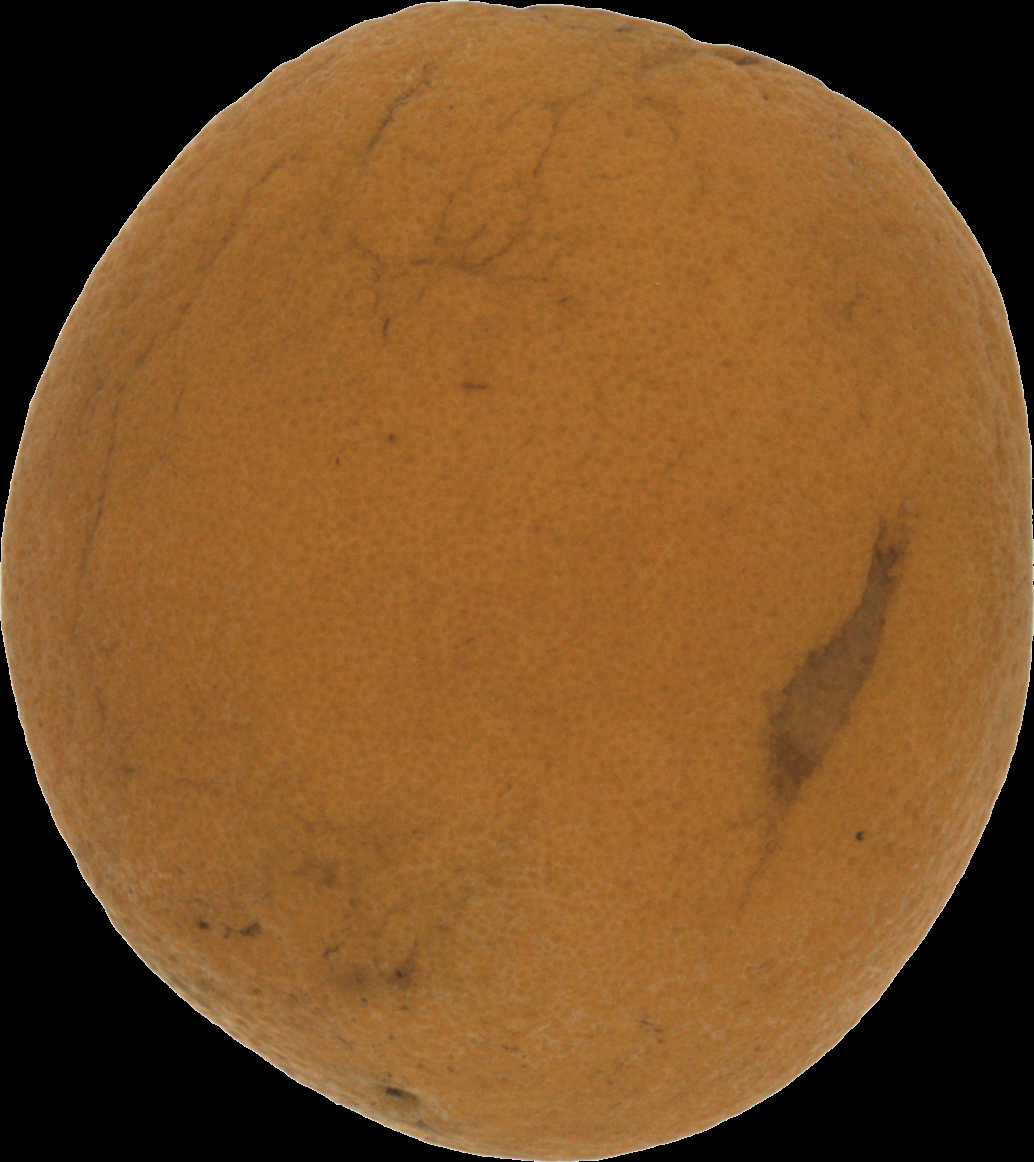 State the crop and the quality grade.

orange, bad
